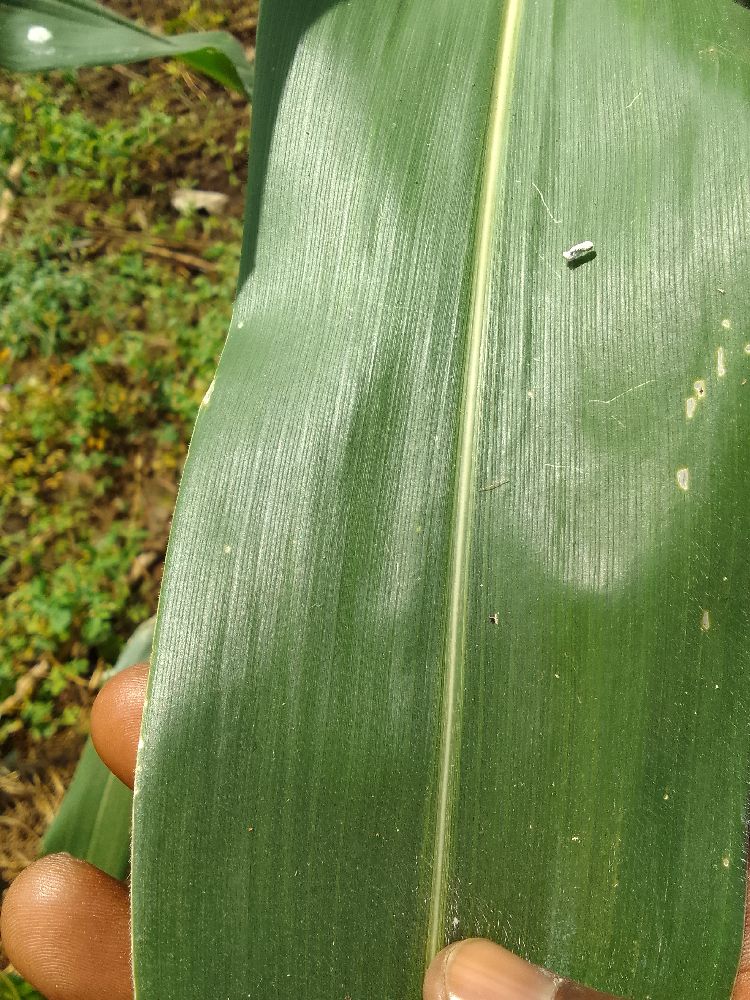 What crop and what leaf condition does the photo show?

maize, healthy
